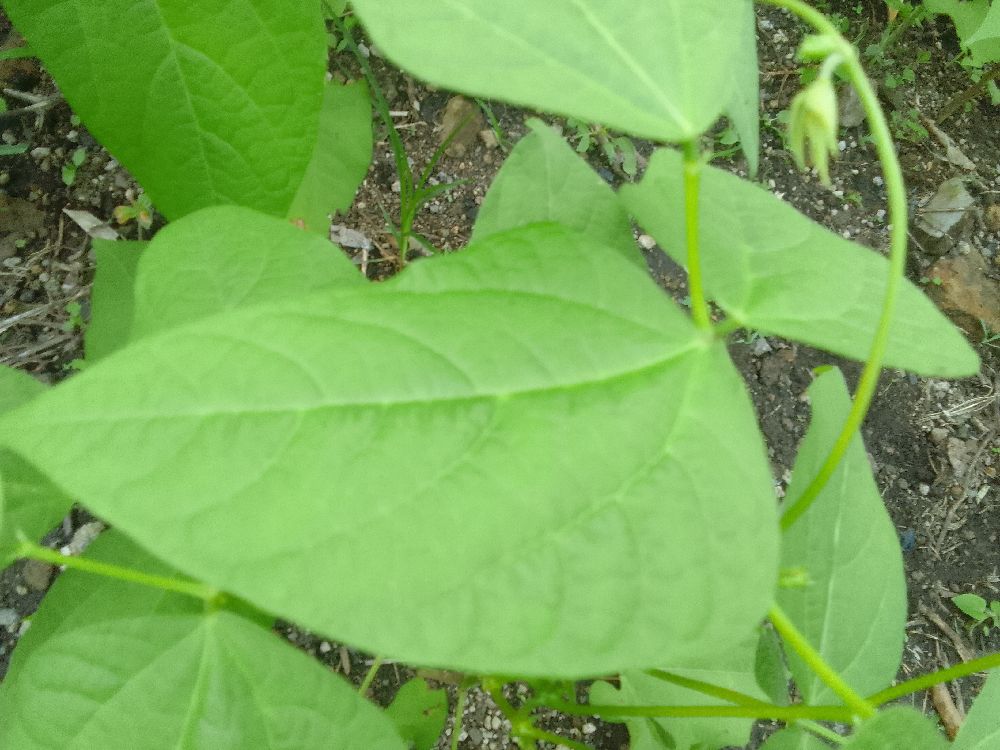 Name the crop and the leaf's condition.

common bean, healthy
